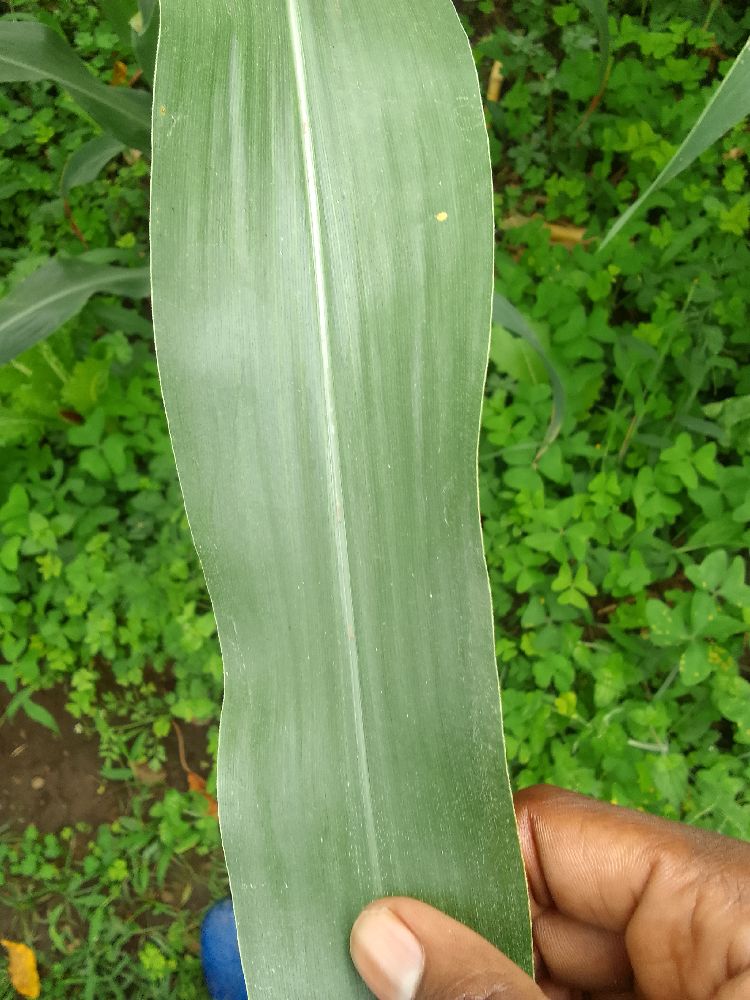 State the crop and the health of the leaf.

maize, healthy
